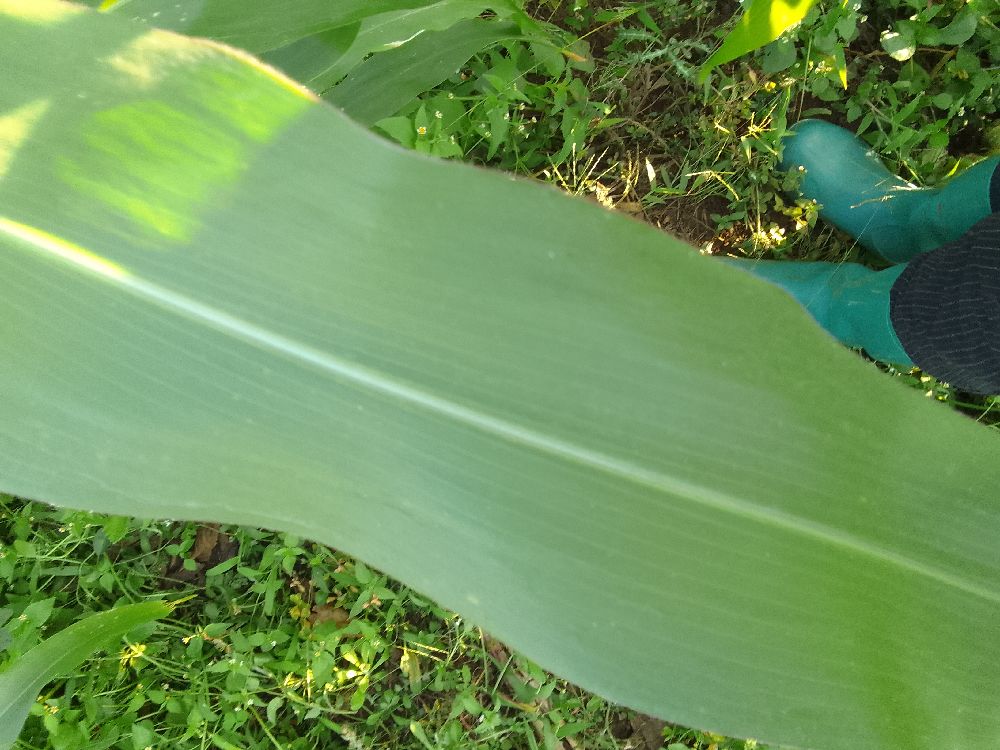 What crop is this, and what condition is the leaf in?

maize, healthy
